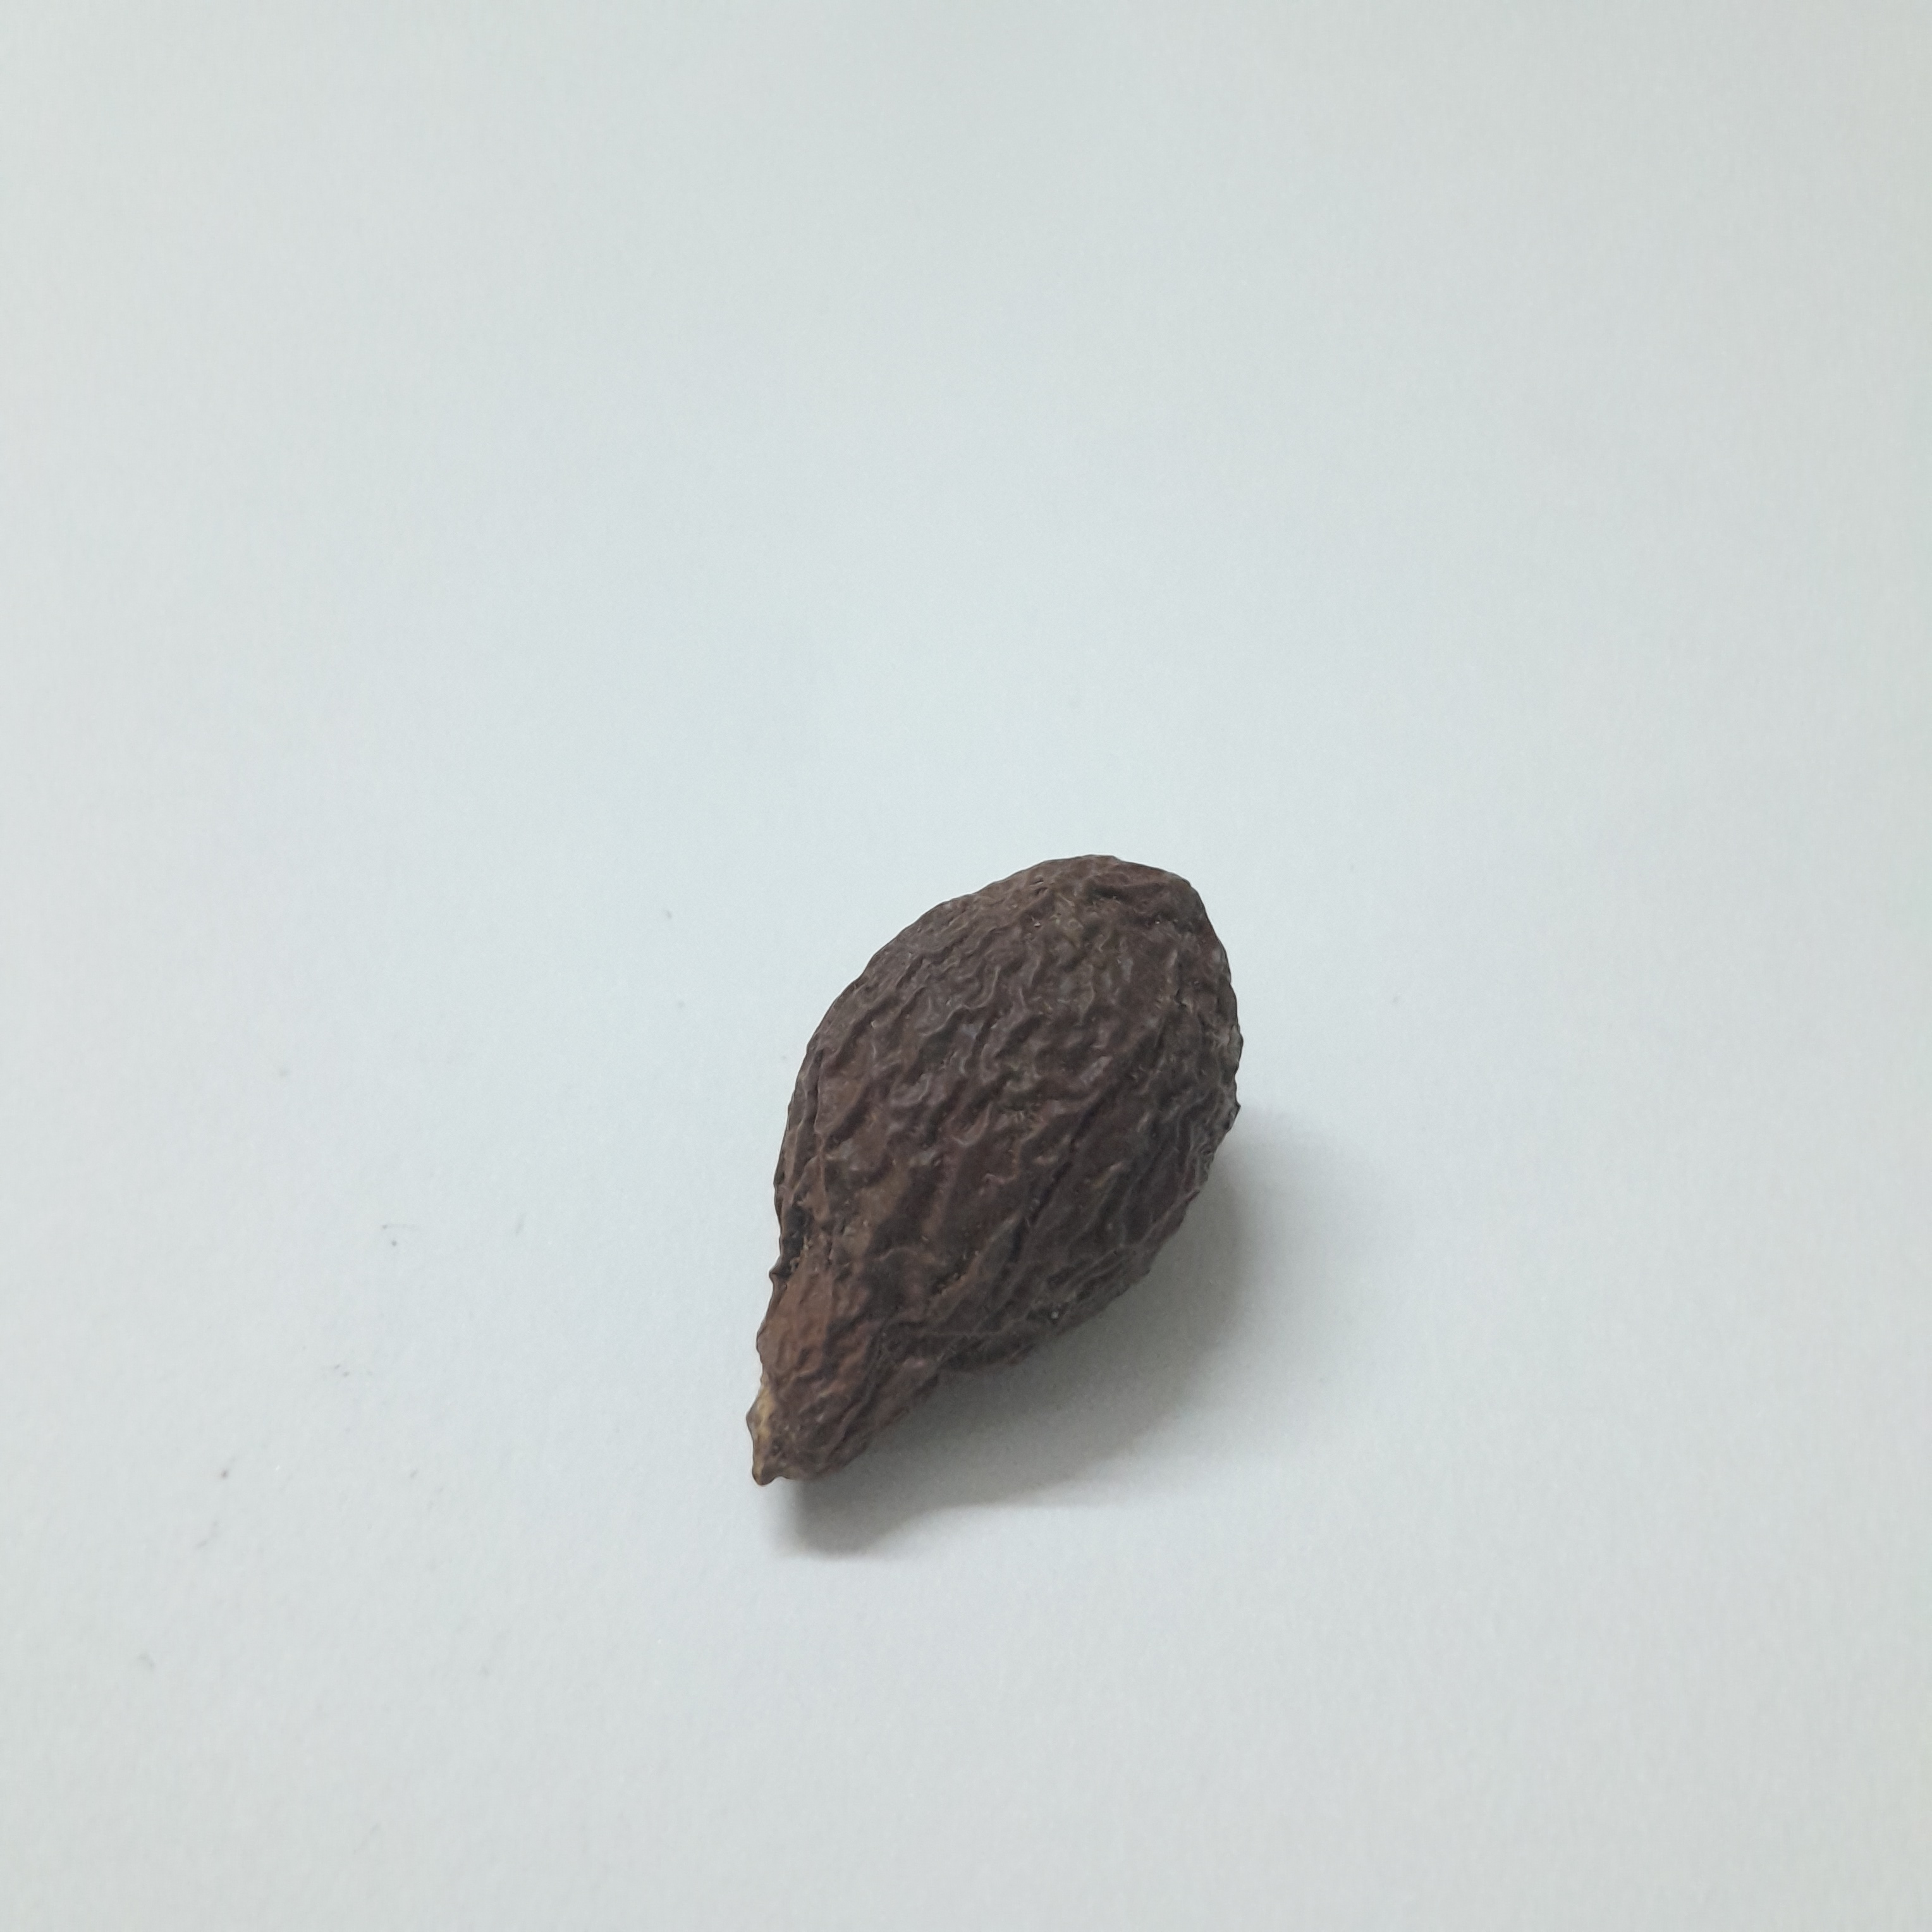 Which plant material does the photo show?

niranjanphal
